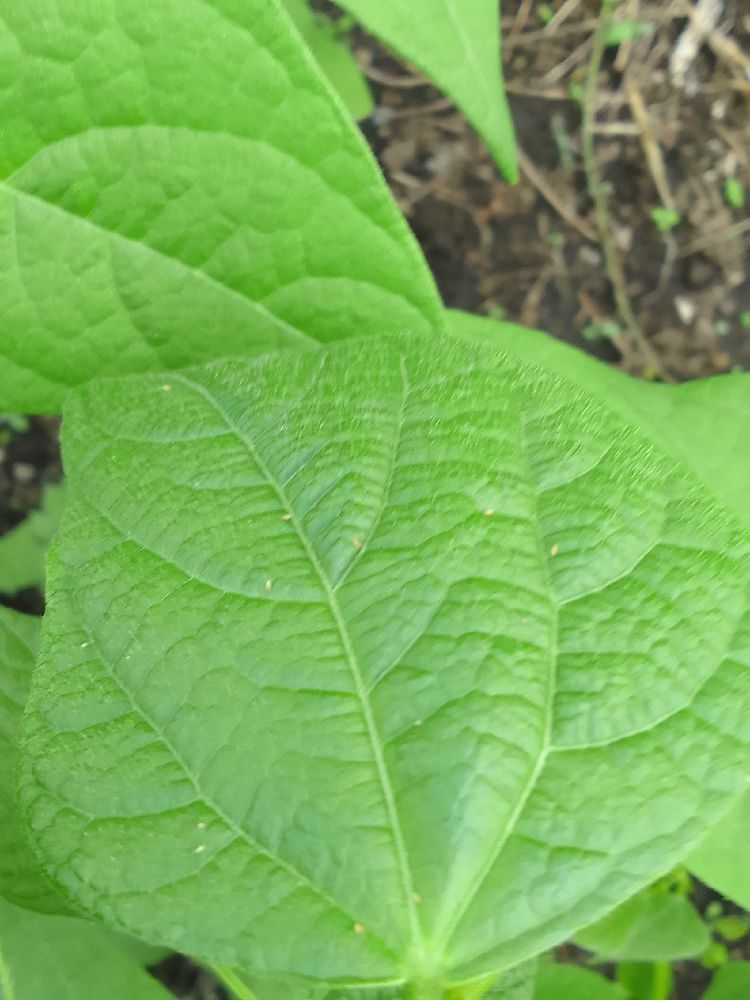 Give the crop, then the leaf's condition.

common bean, healthy
